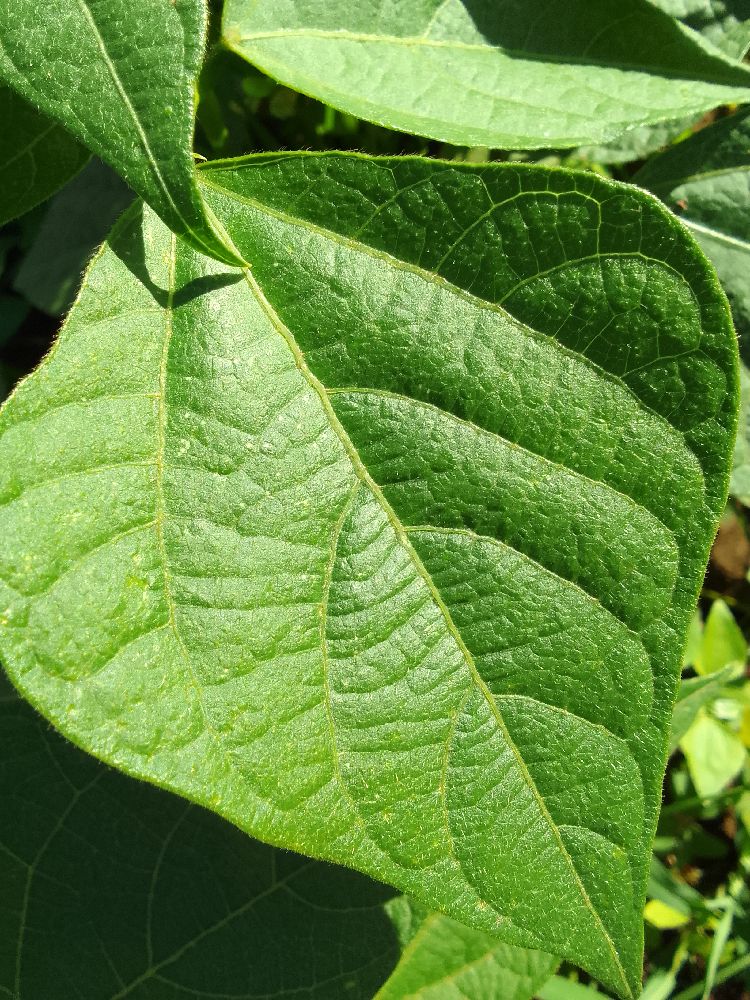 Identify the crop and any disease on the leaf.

common bean, healthy
